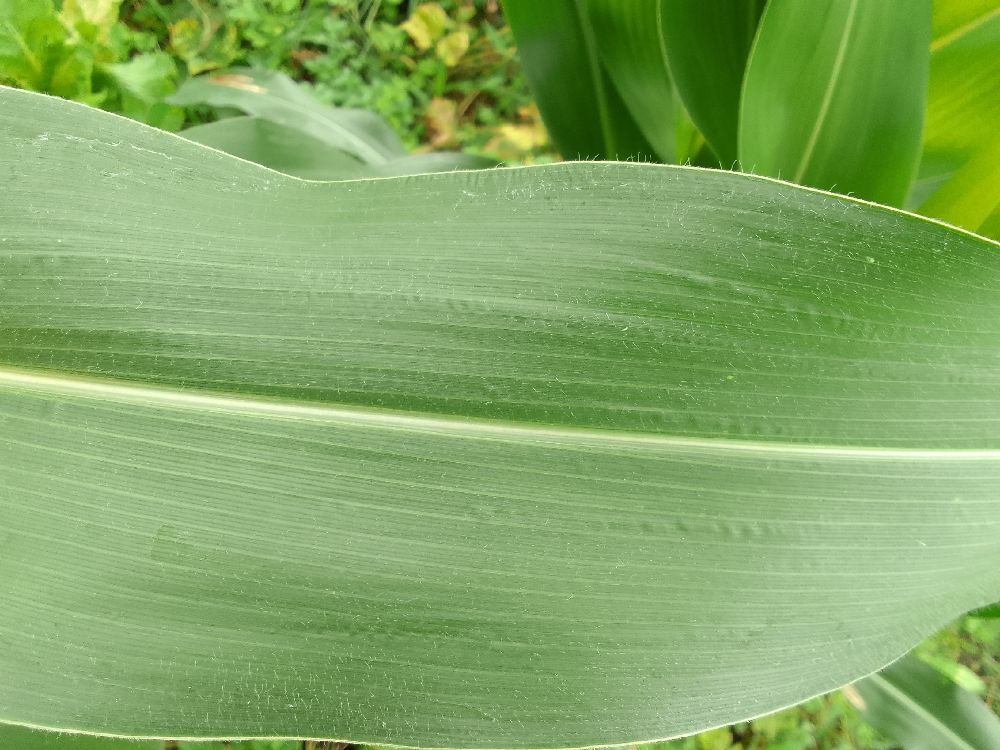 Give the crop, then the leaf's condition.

maize, healthy
